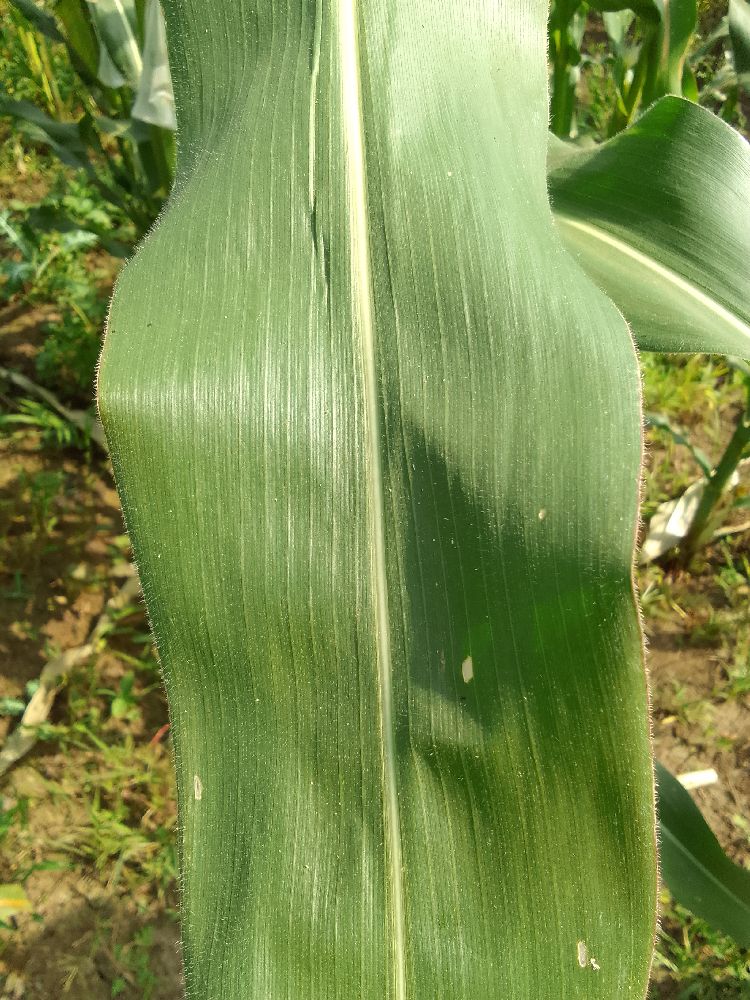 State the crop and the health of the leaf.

maize, healthy
